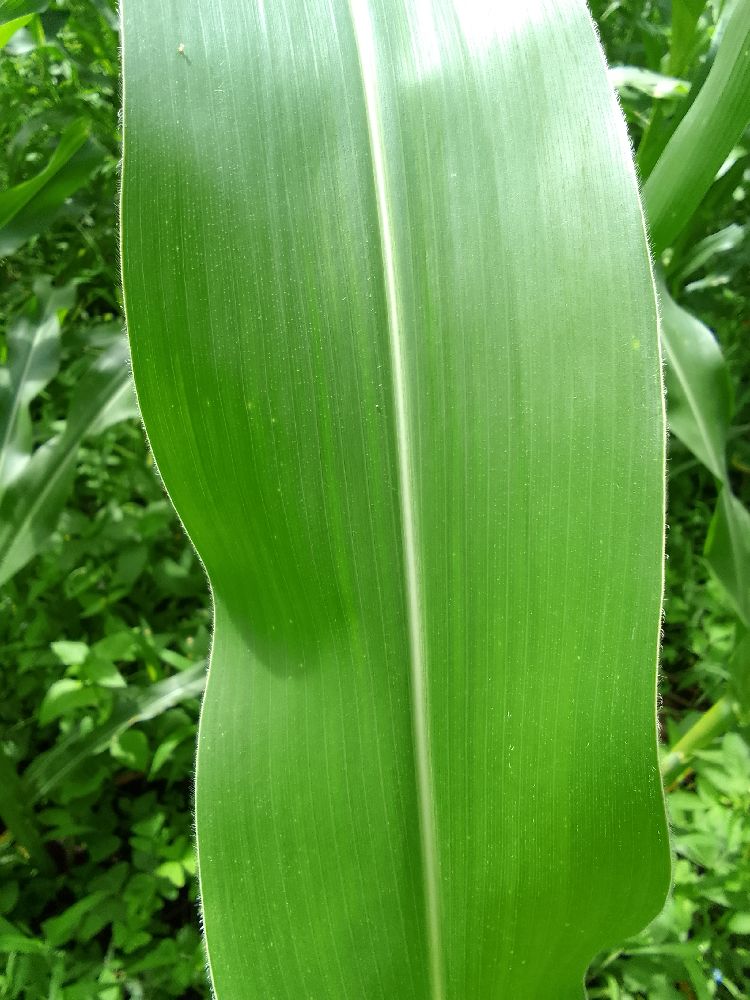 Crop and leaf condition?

maize, healthy
